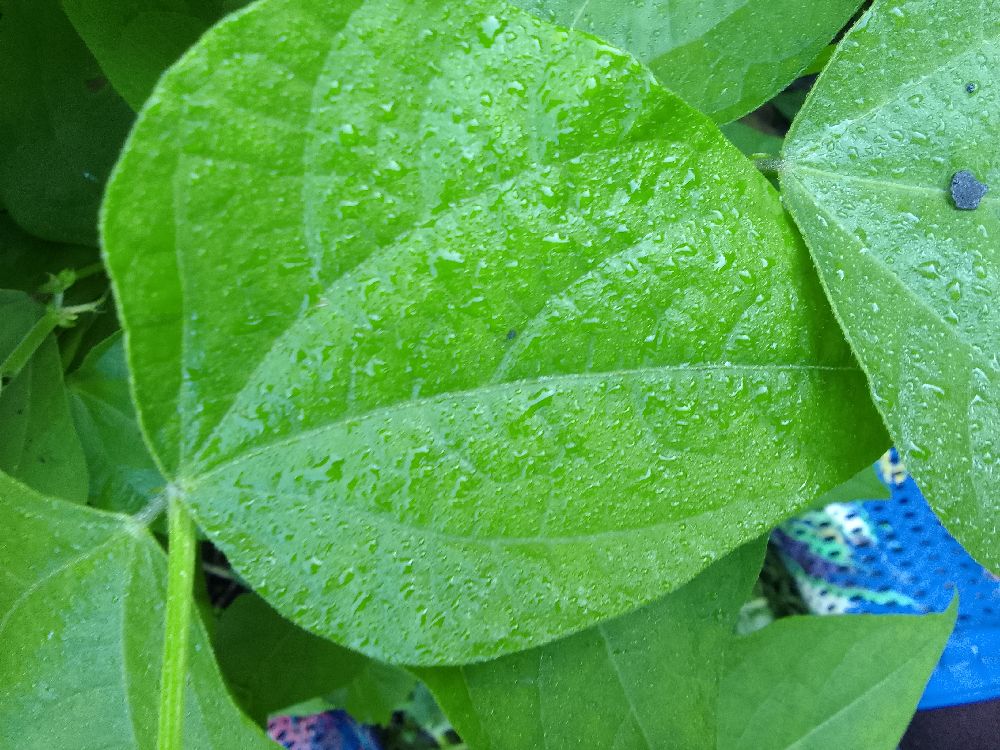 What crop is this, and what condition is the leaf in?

common bean, healthy
